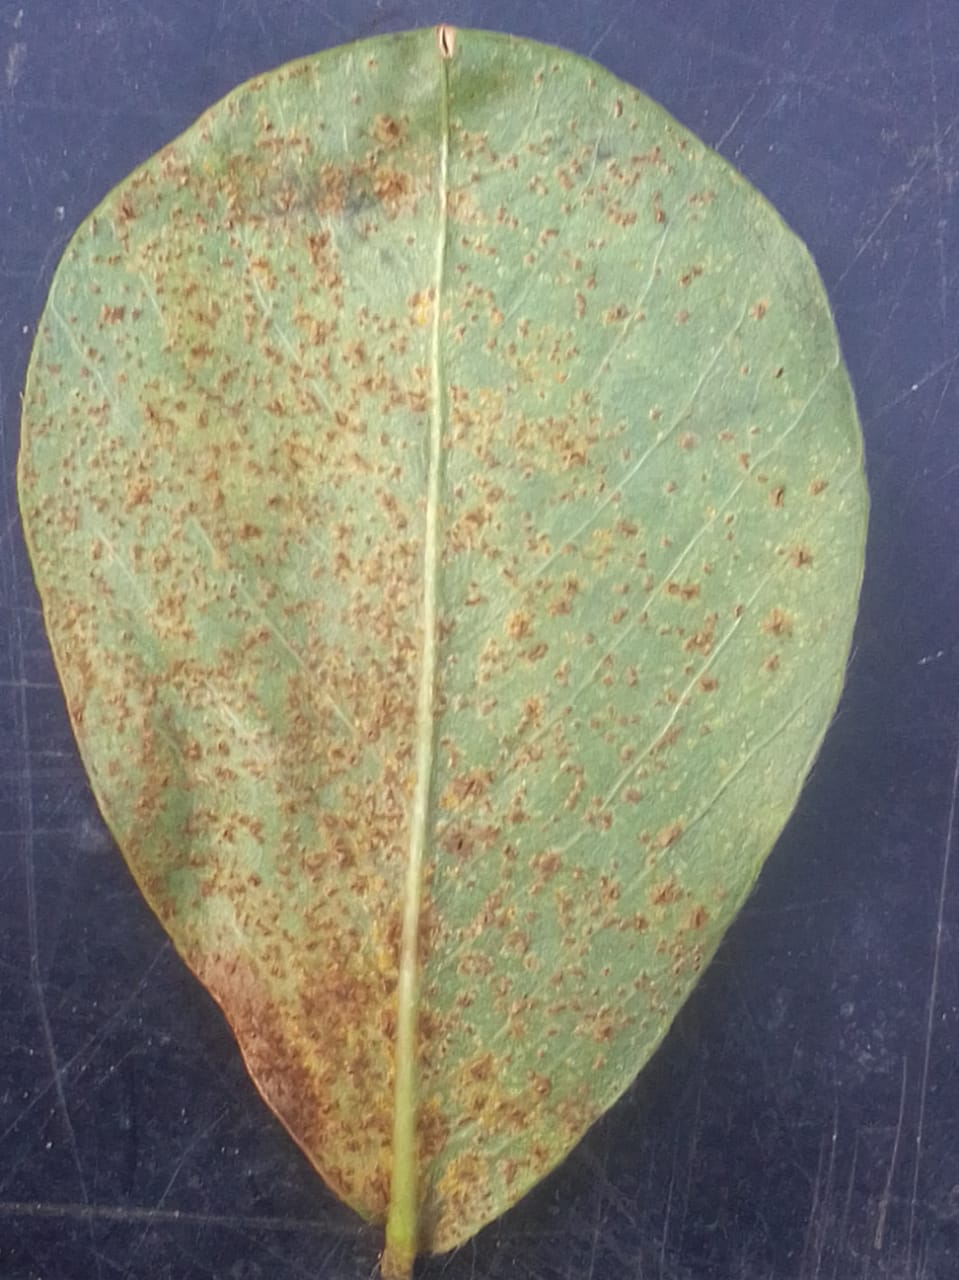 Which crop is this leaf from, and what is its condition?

peanut, puccinia arachidis
